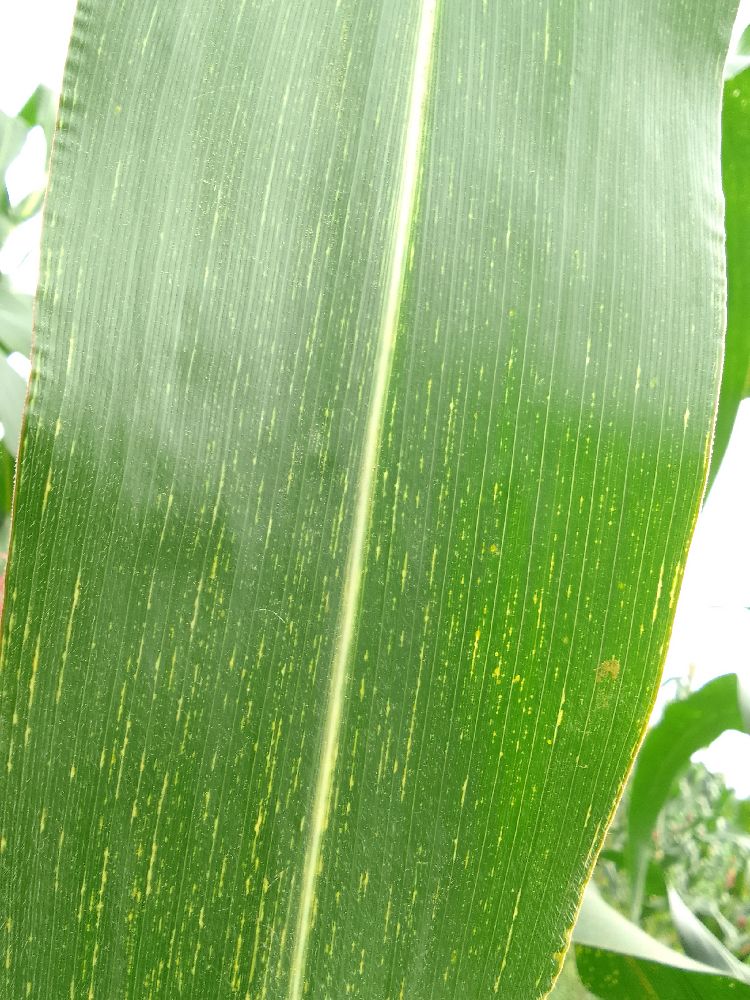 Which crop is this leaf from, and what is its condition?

maize, maize streak virus
